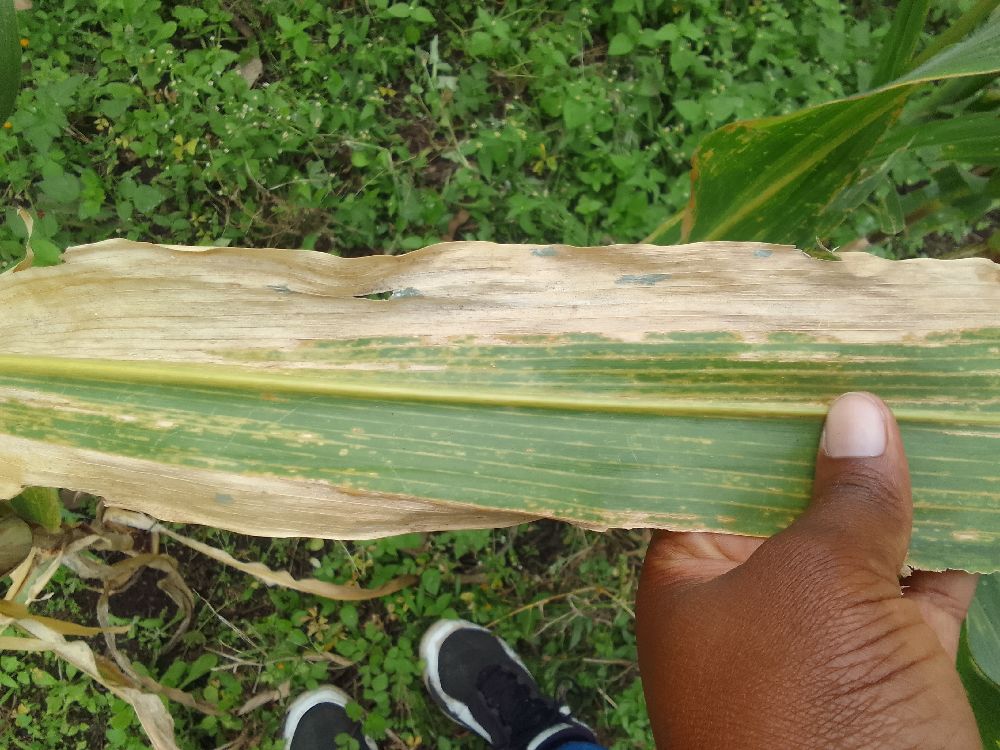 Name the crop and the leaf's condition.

maize, maize lethal necrosis
